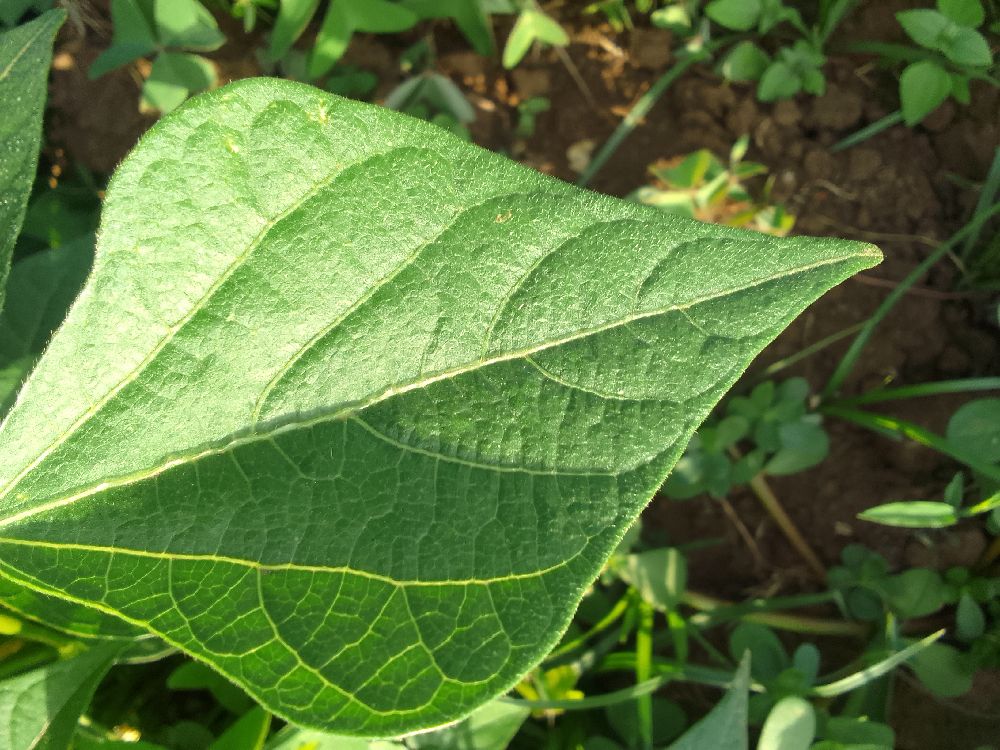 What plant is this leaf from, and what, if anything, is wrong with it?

common bean, healthy
